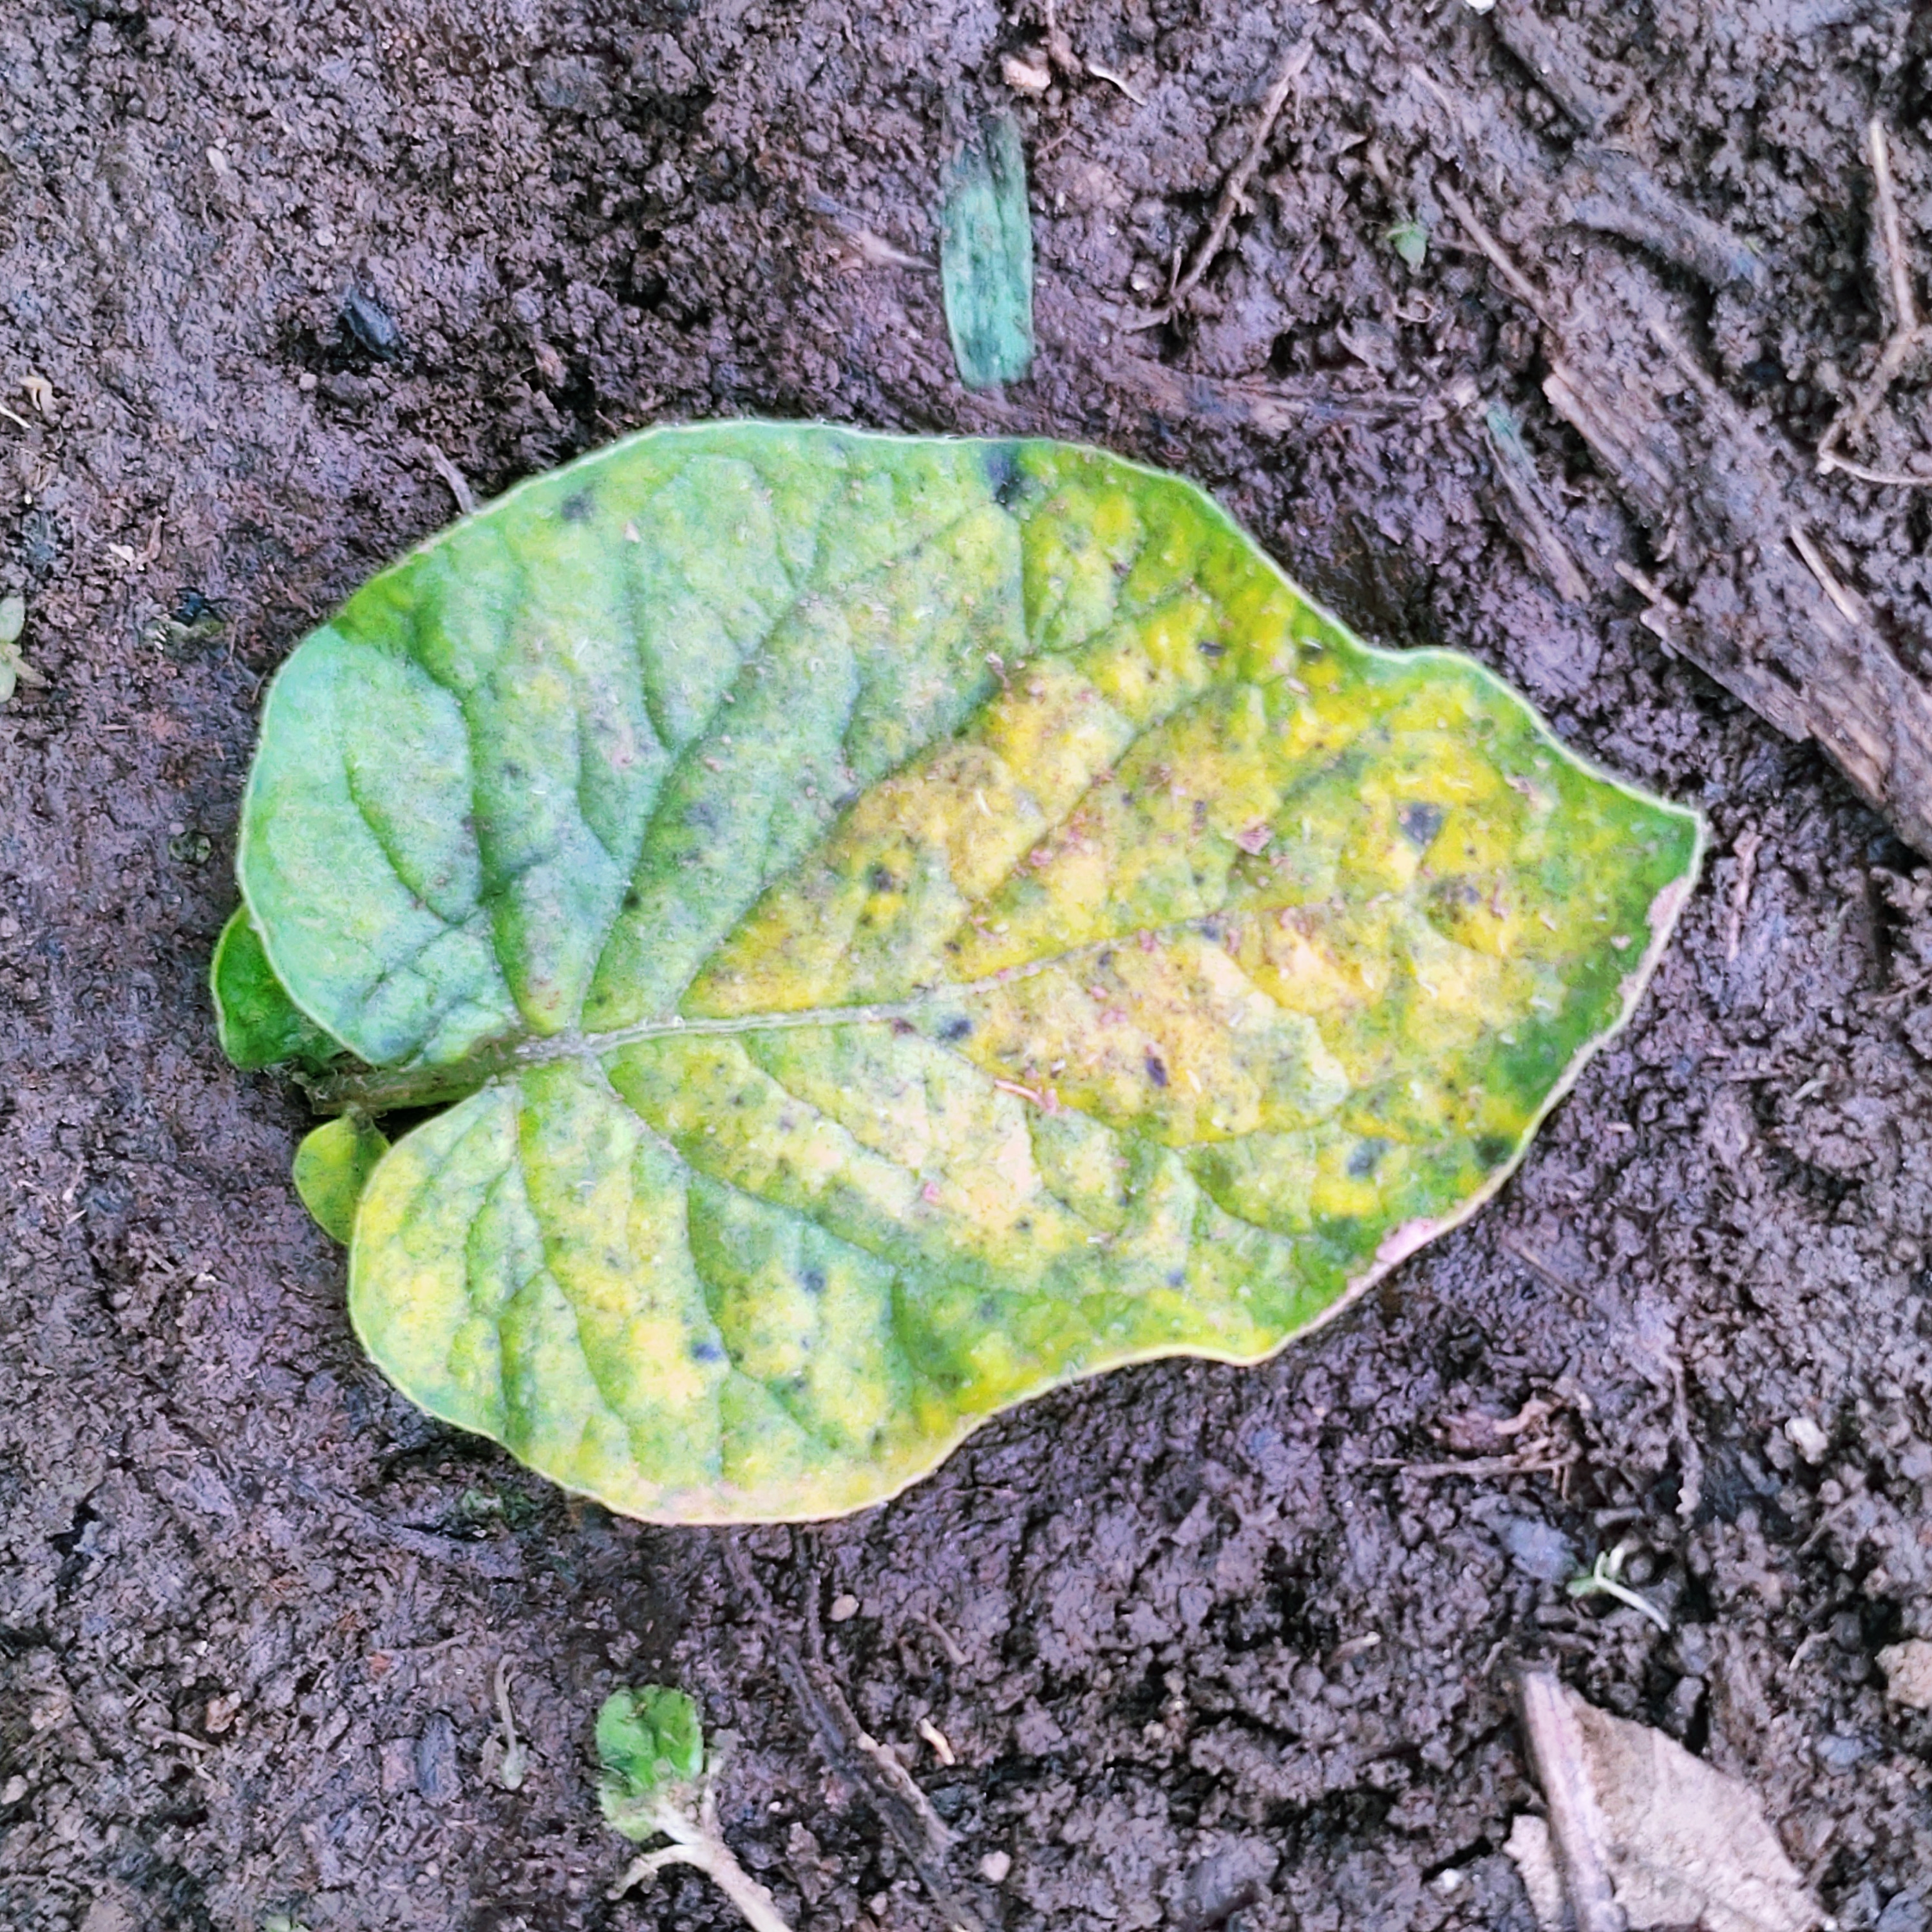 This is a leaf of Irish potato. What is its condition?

late blight
